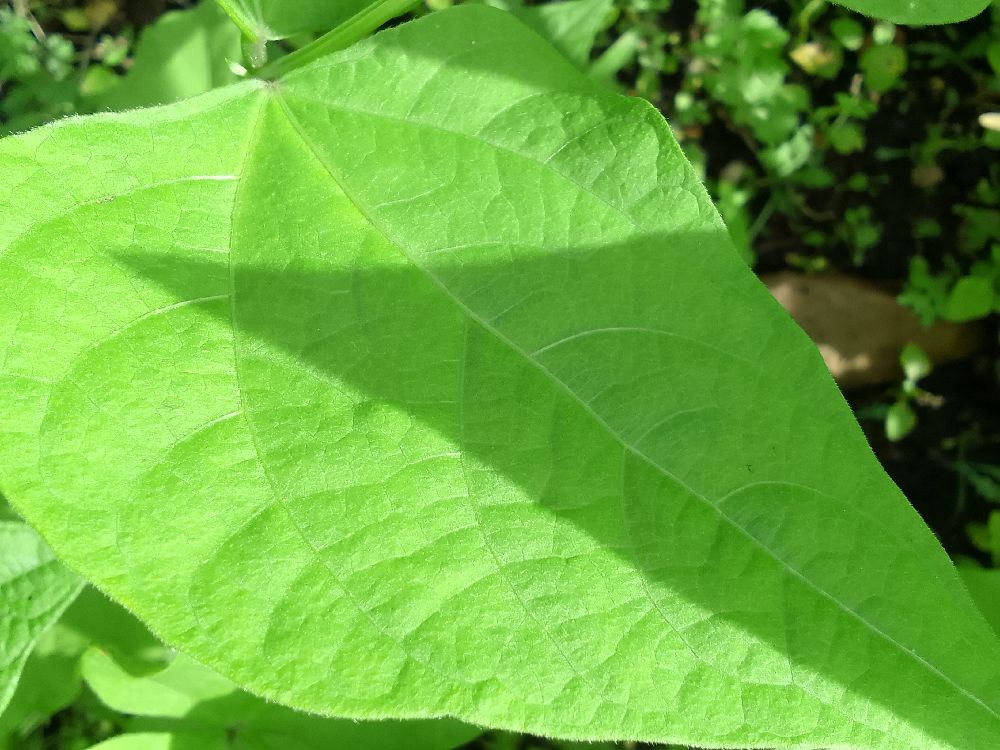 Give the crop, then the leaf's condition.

common bean, healthy
